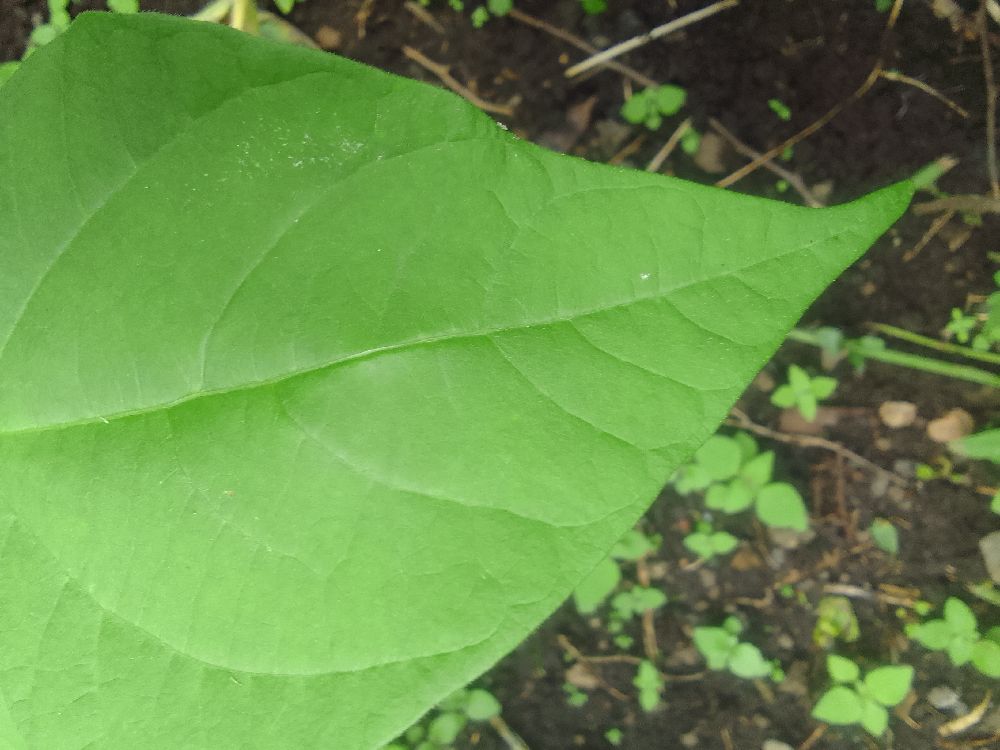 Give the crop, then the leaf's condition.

common bean, healthy
